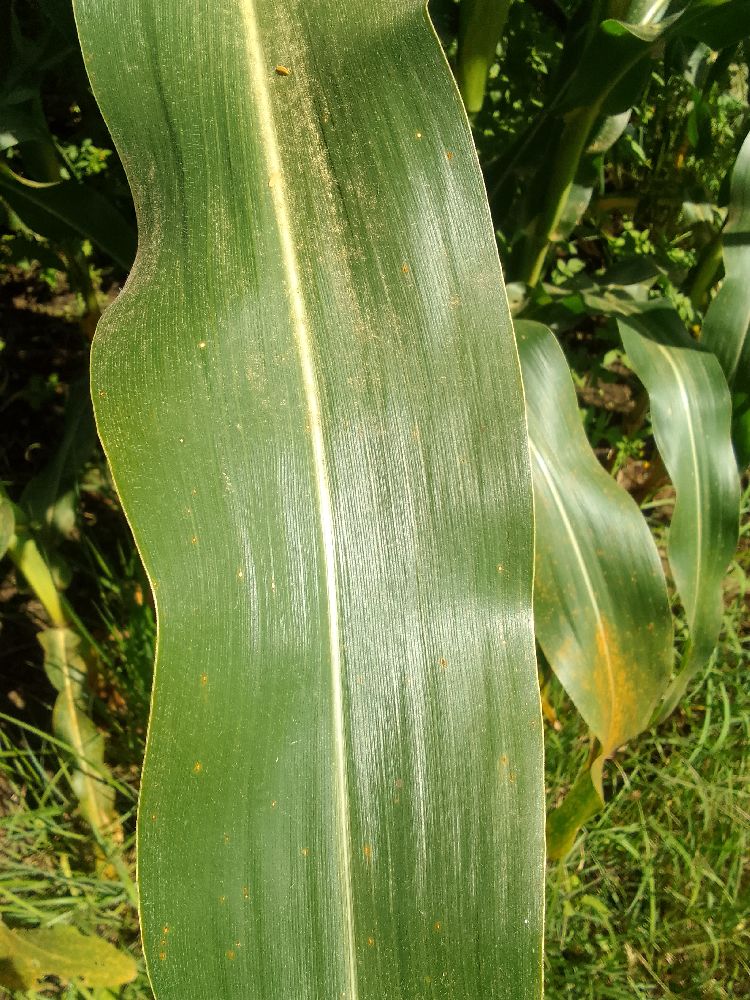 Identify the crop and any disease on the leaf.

maize, healthy
